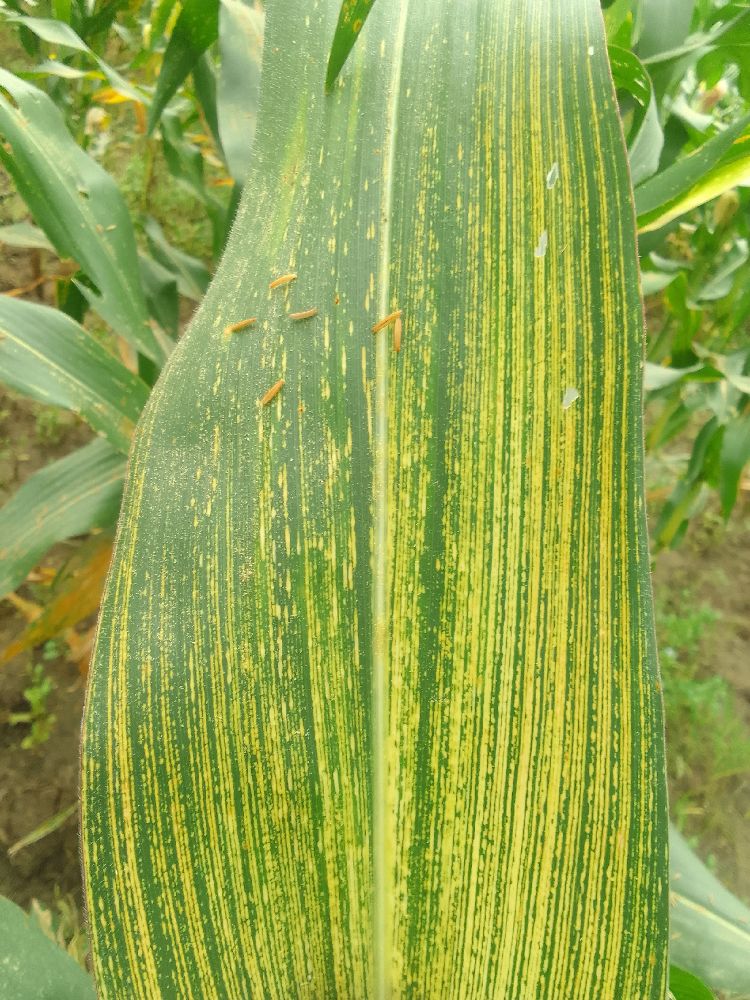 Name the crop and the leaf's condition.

maize, maize streak virus
